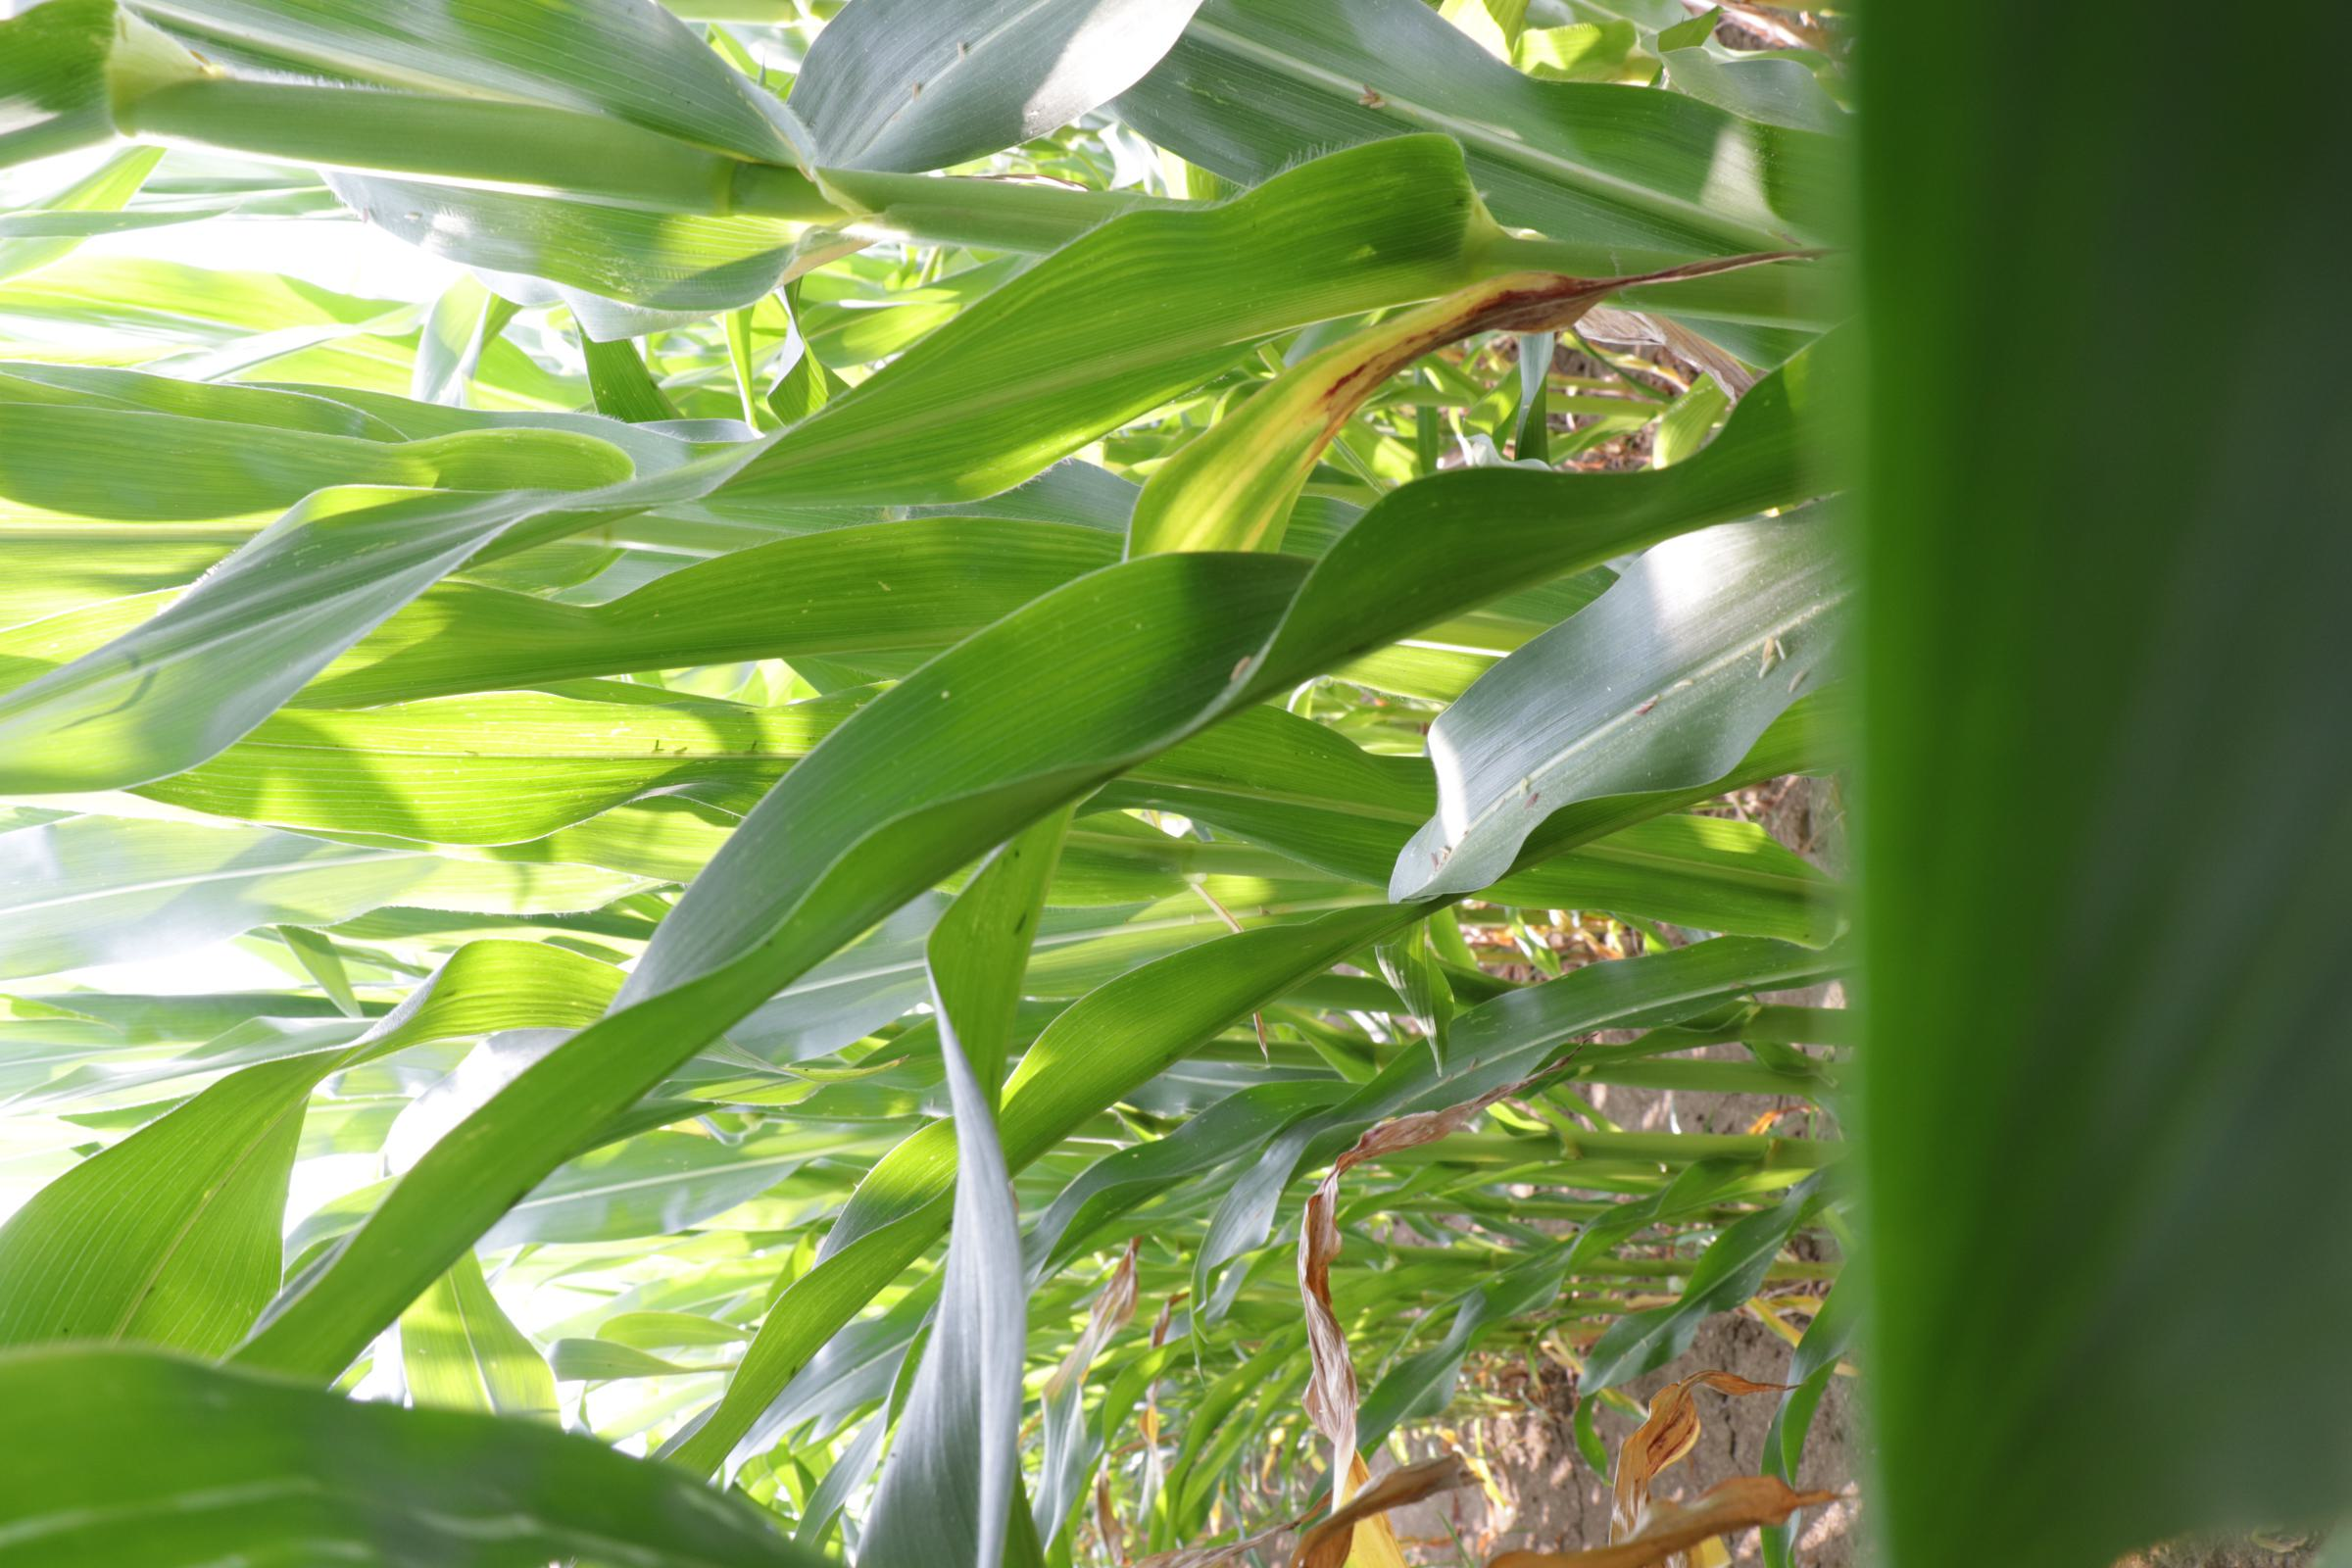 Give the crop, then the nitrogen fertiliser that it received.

maize, full nitrogen fertilisation
